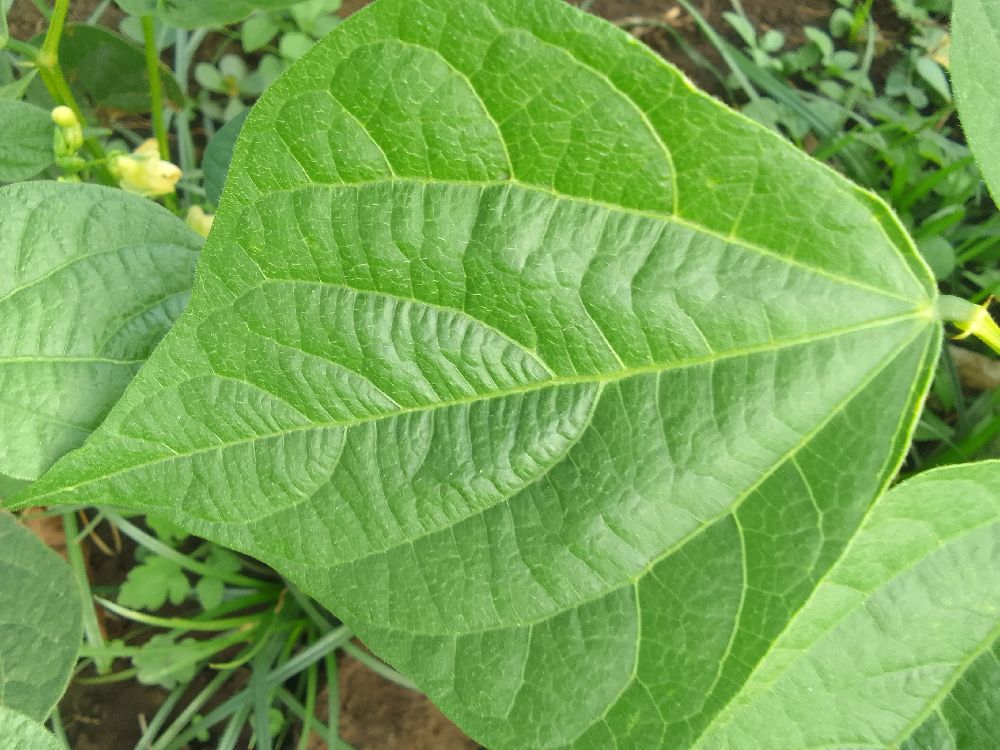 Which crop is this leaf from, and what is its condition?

common bean, healthy
